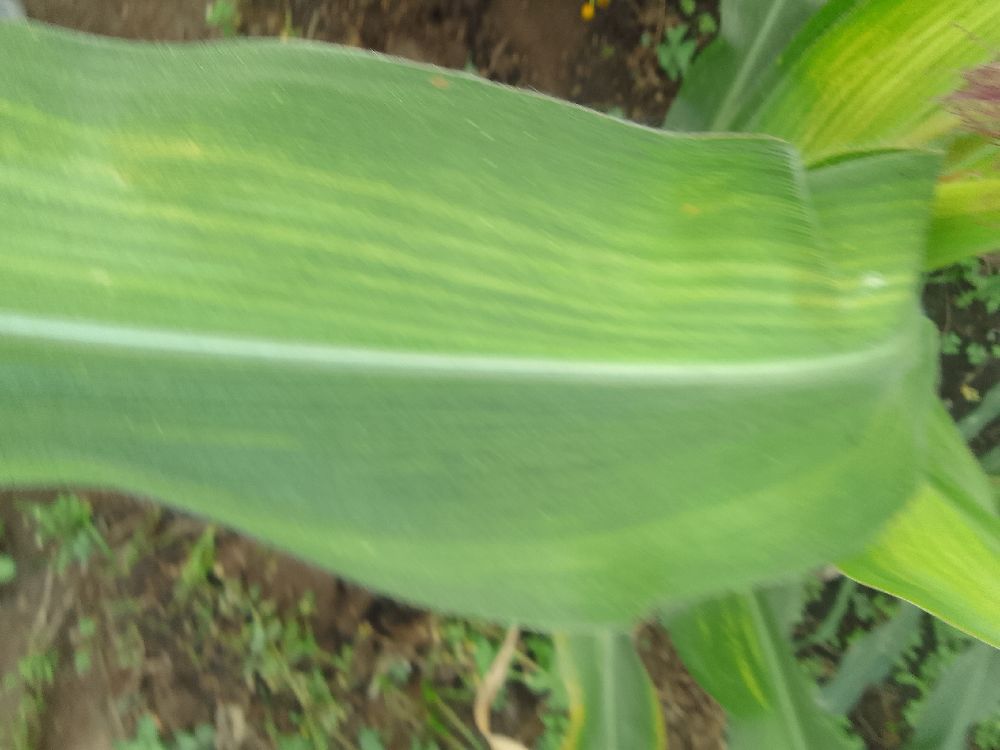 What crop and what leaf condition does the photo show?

maize, maize lethal necrosis
